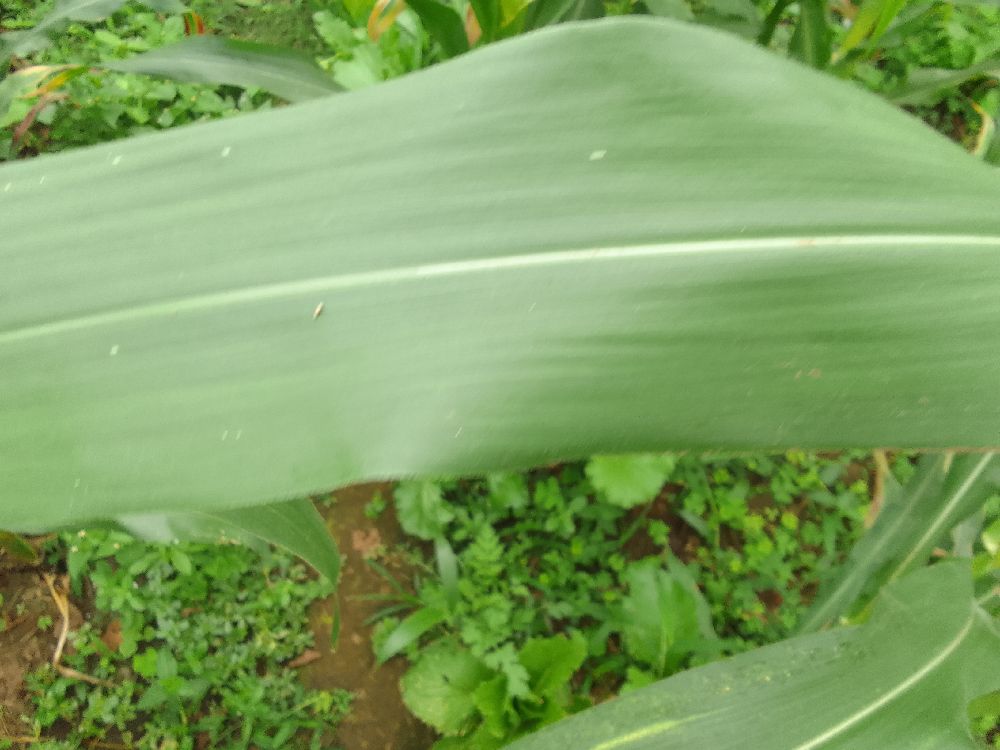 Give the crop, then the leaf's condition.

maize, healthy
